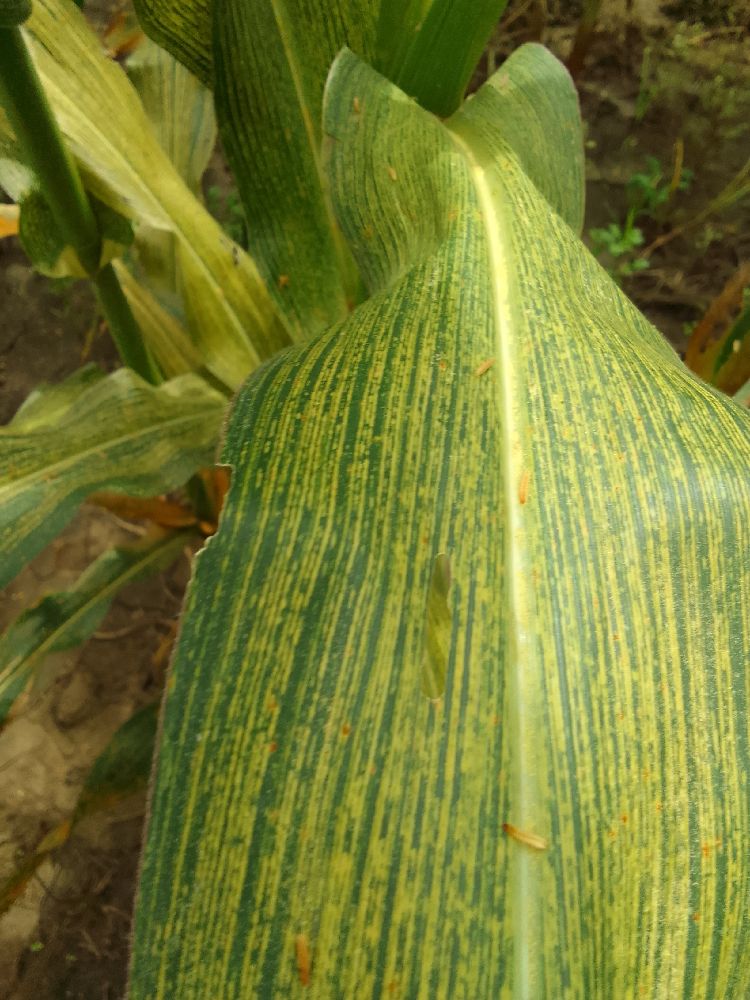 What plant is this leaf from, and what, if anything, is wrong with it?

maize, maize streak virus
